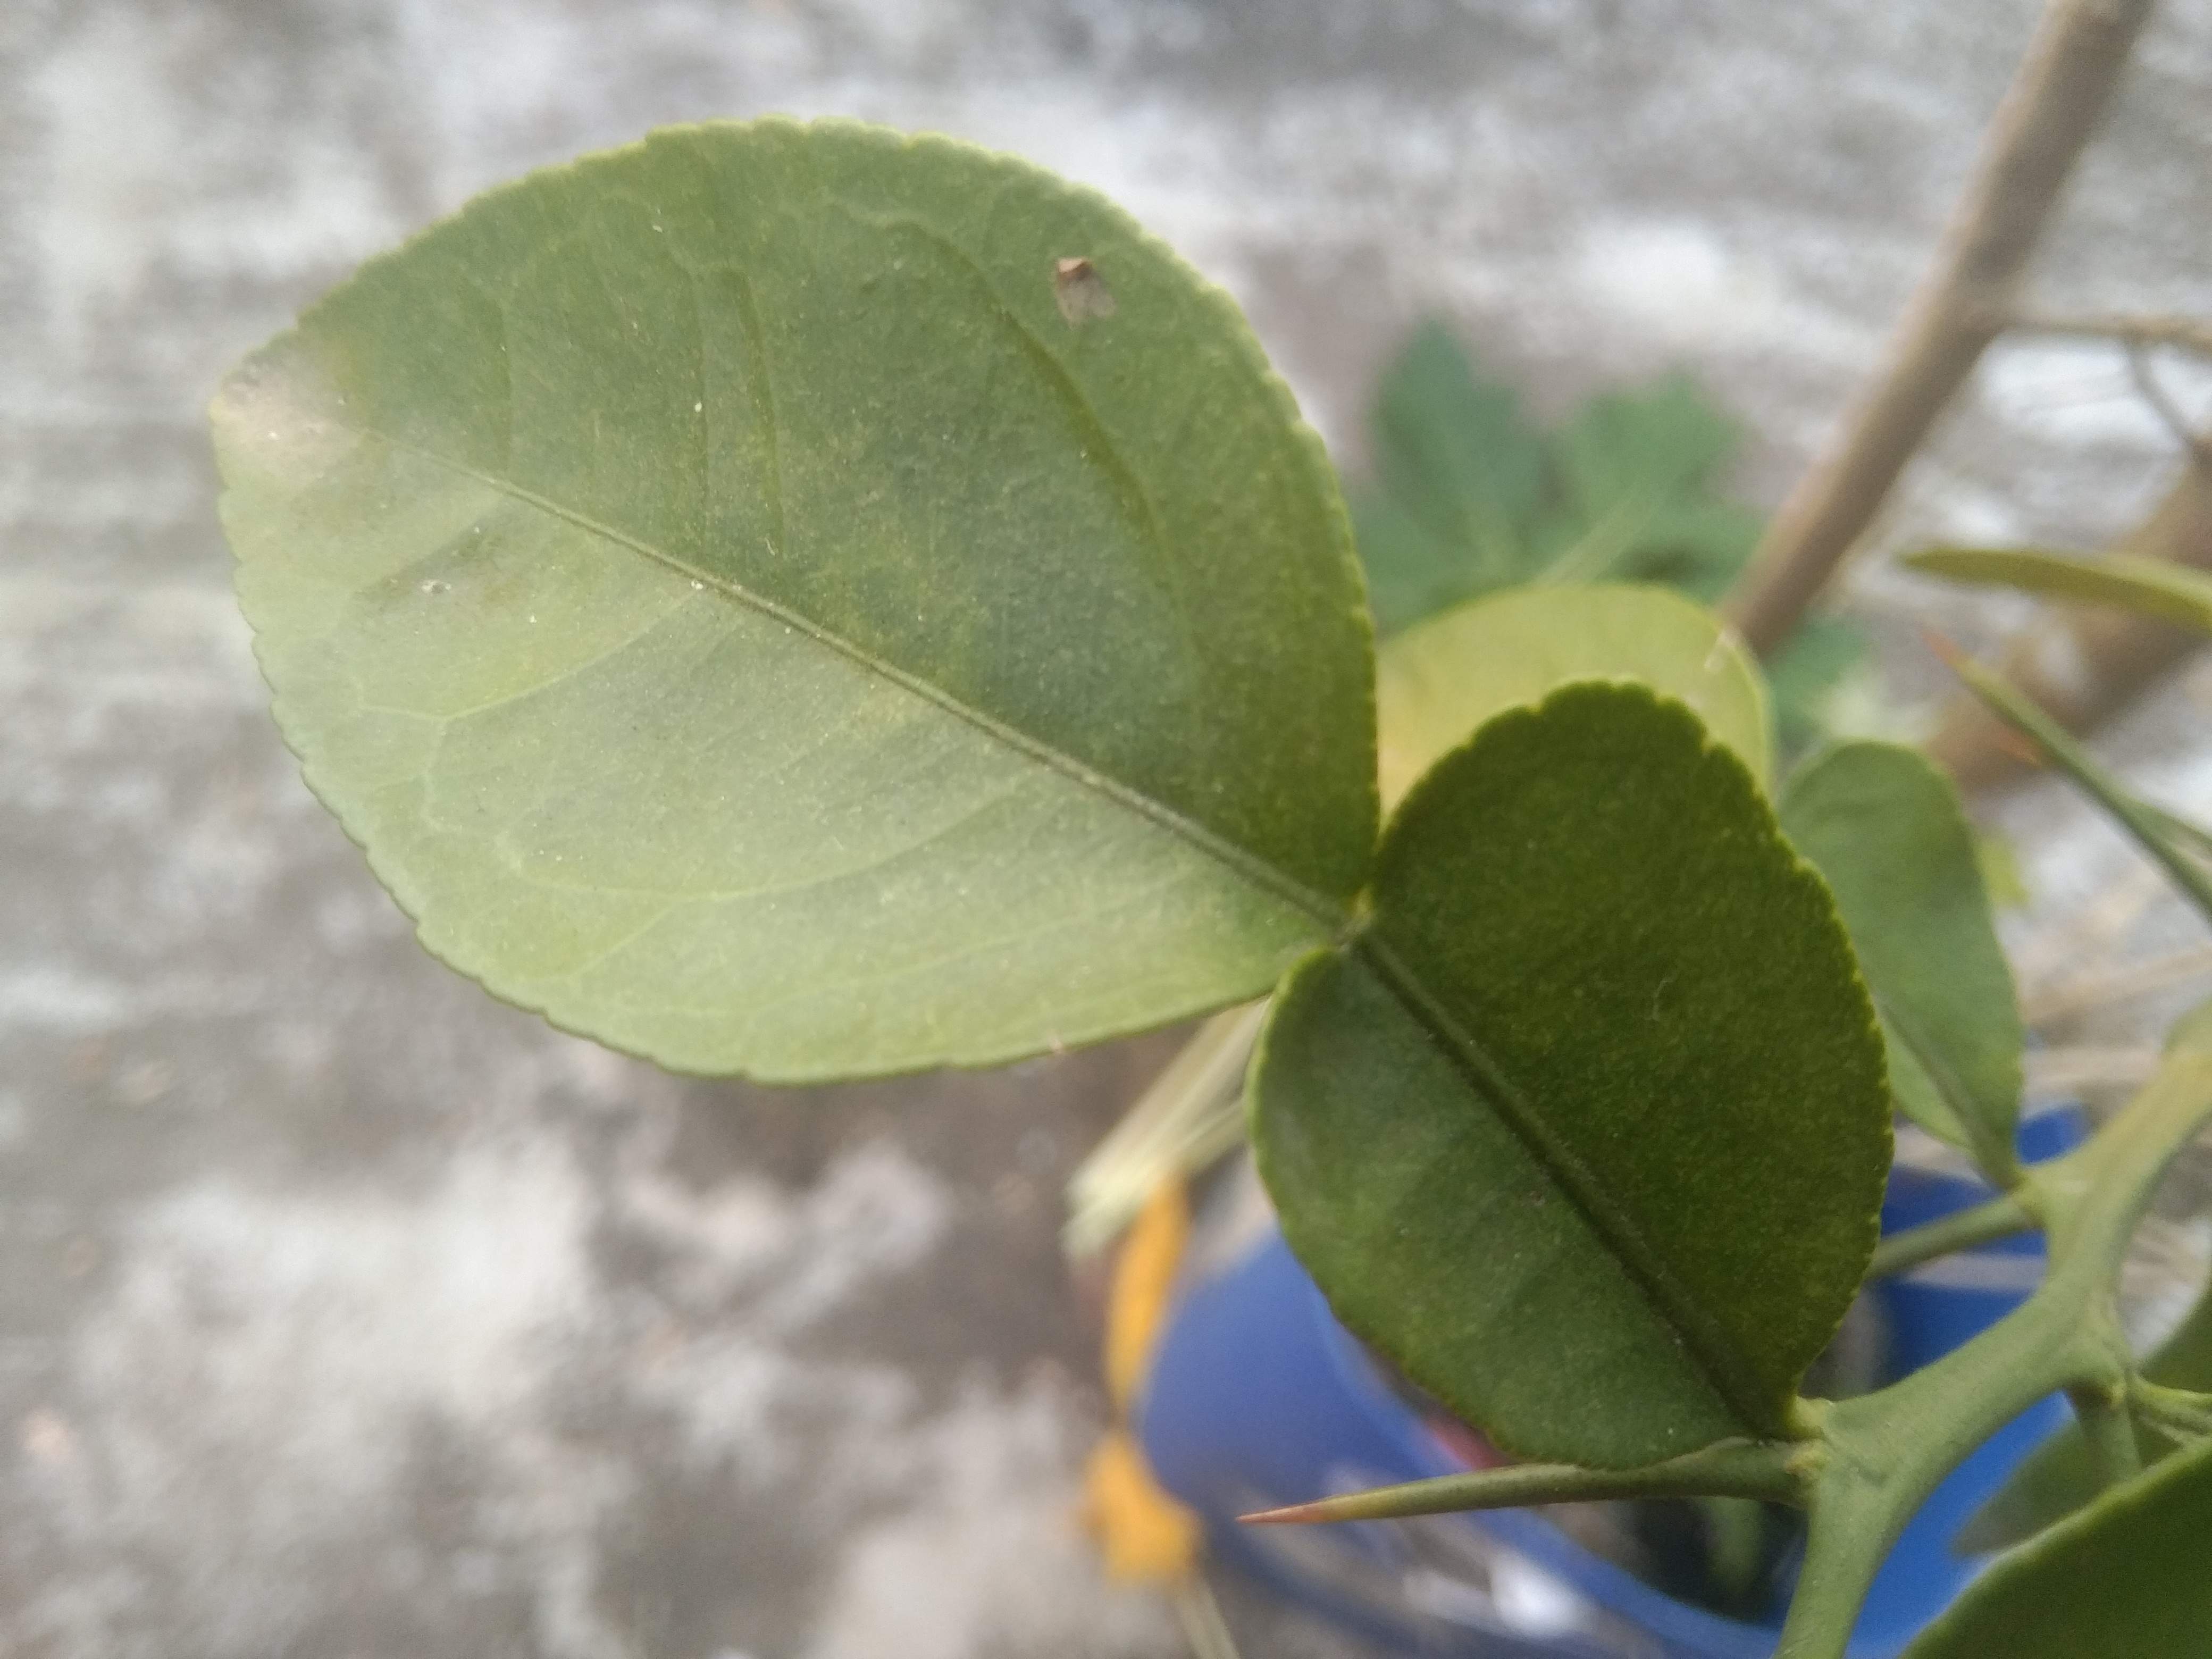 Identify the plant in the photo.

lemon
